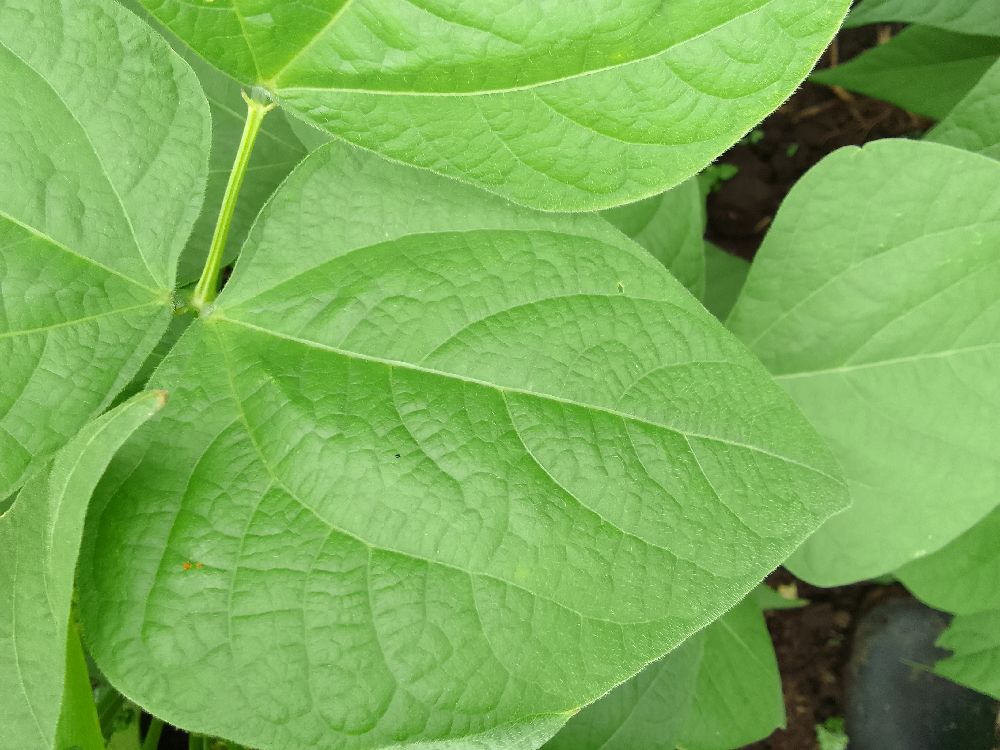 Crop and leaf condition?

common bean, healthy
